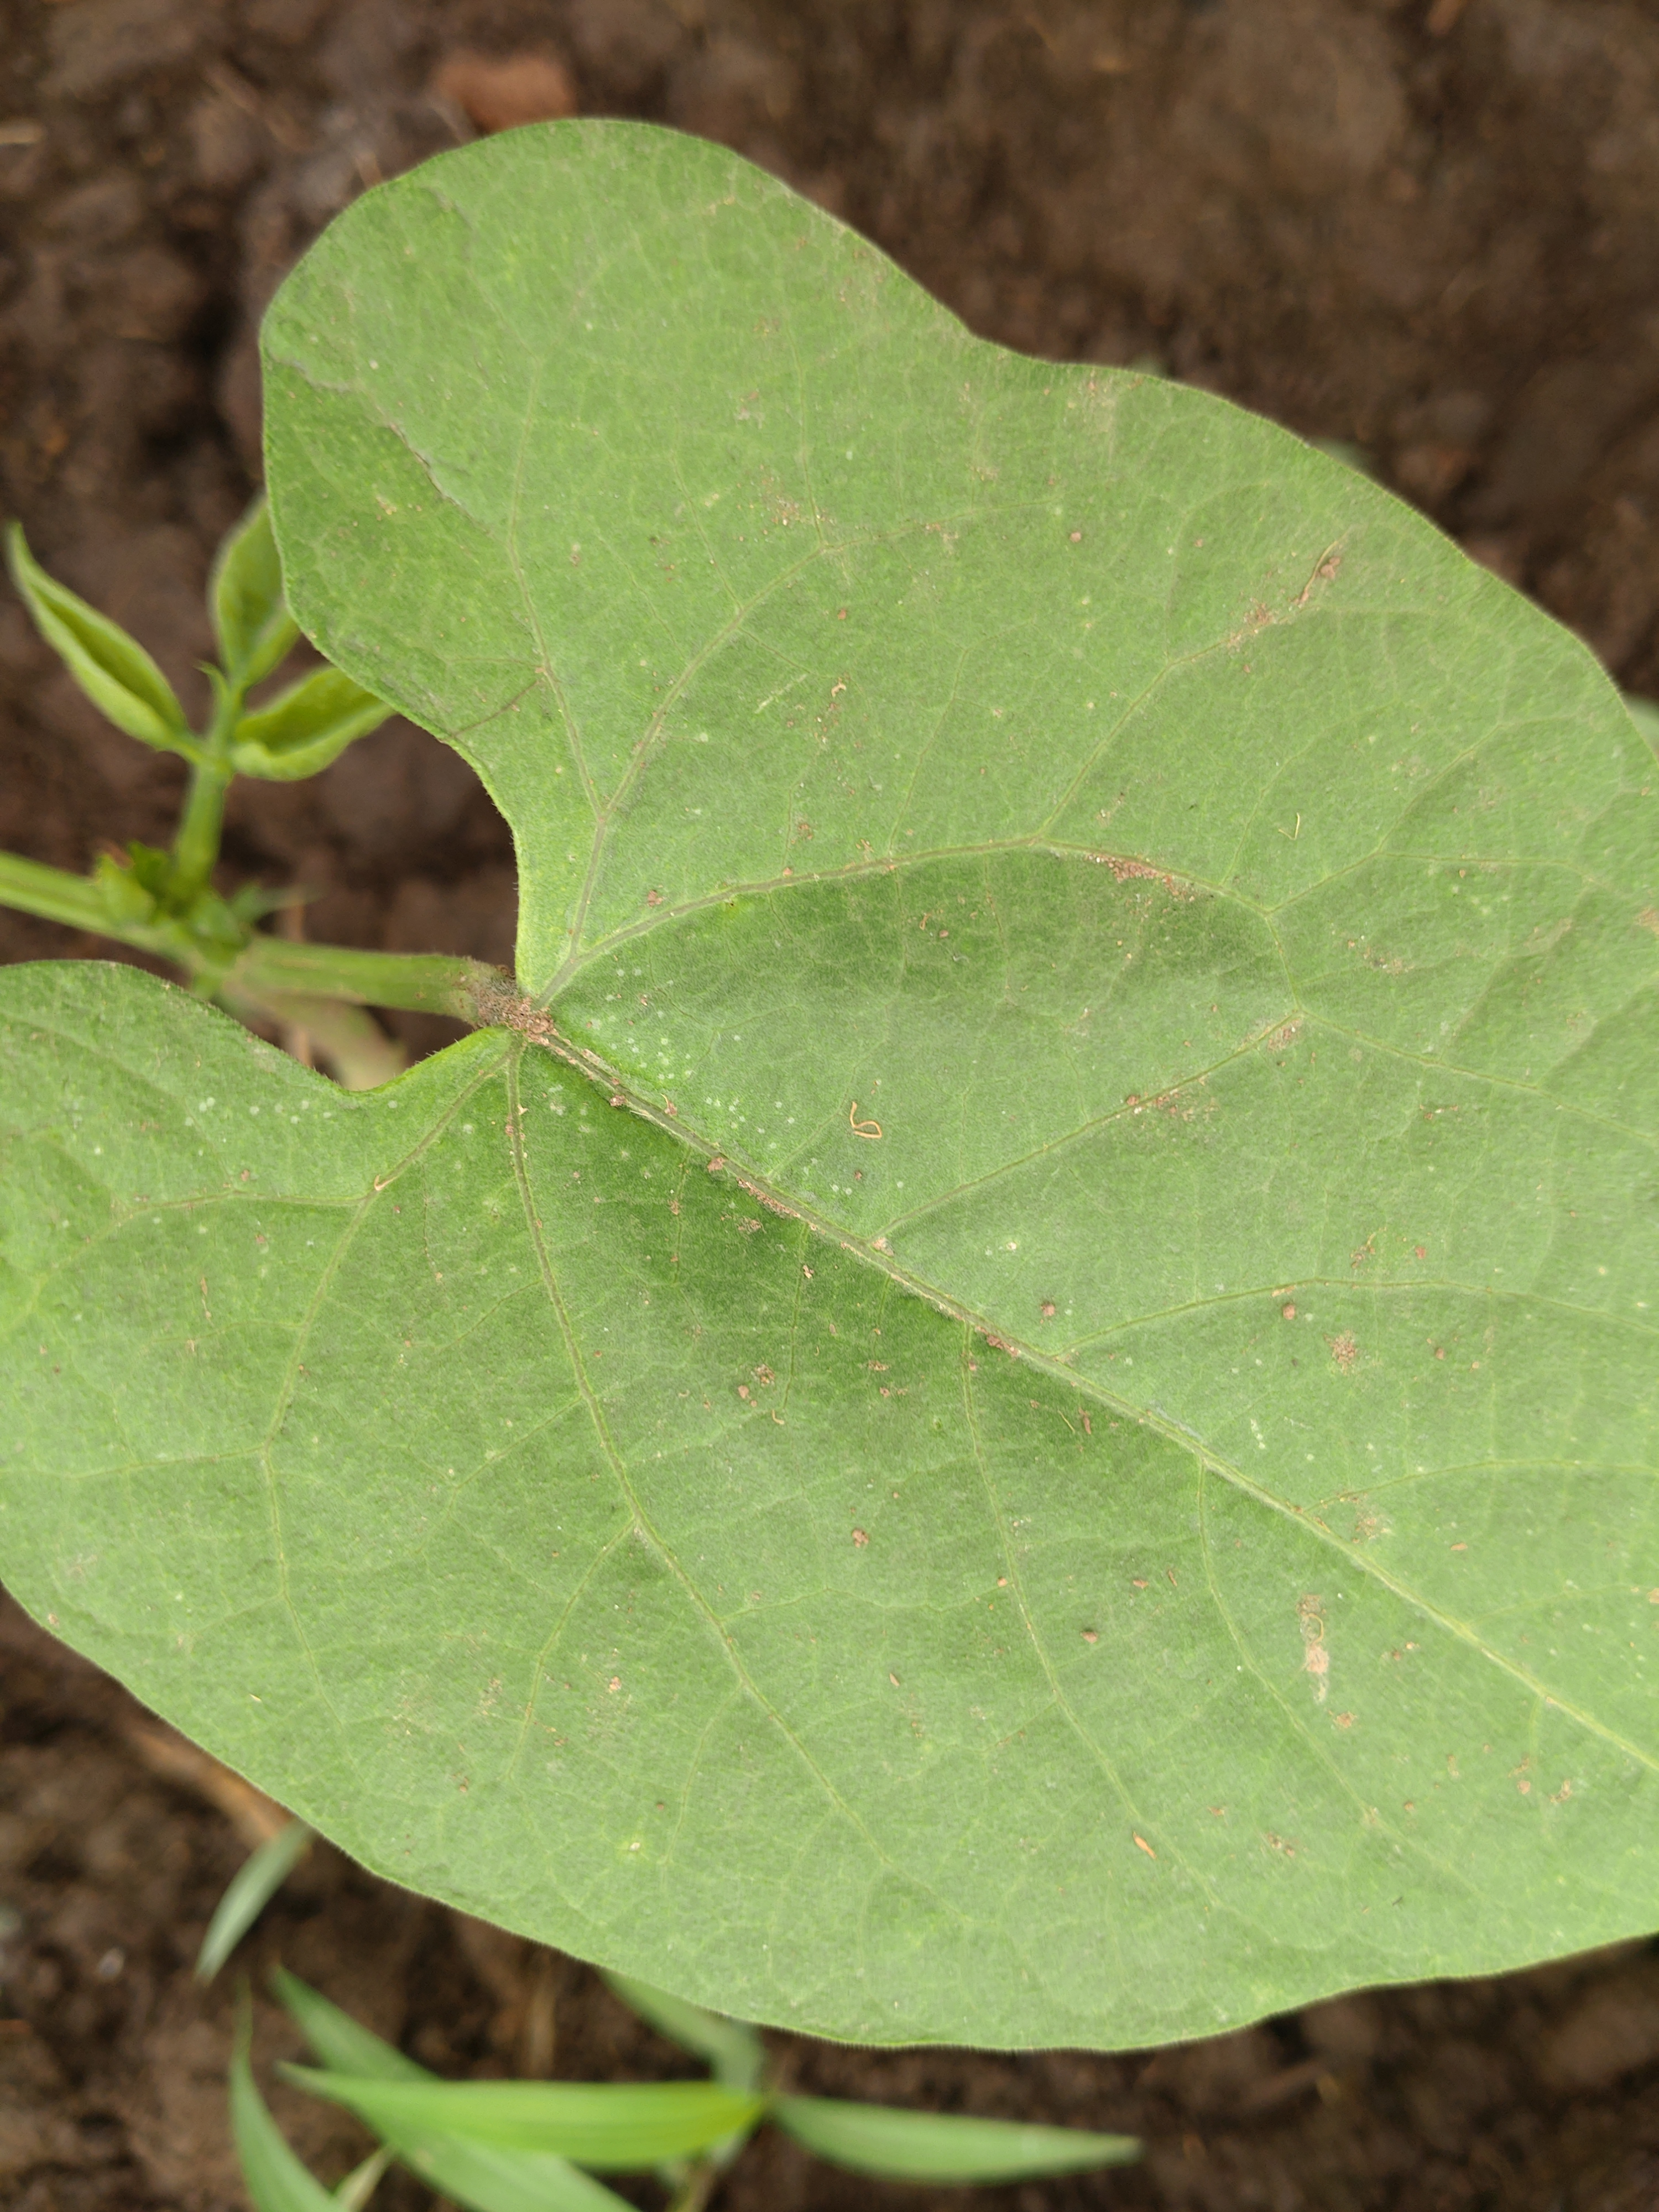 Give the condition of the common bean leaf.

healthy
